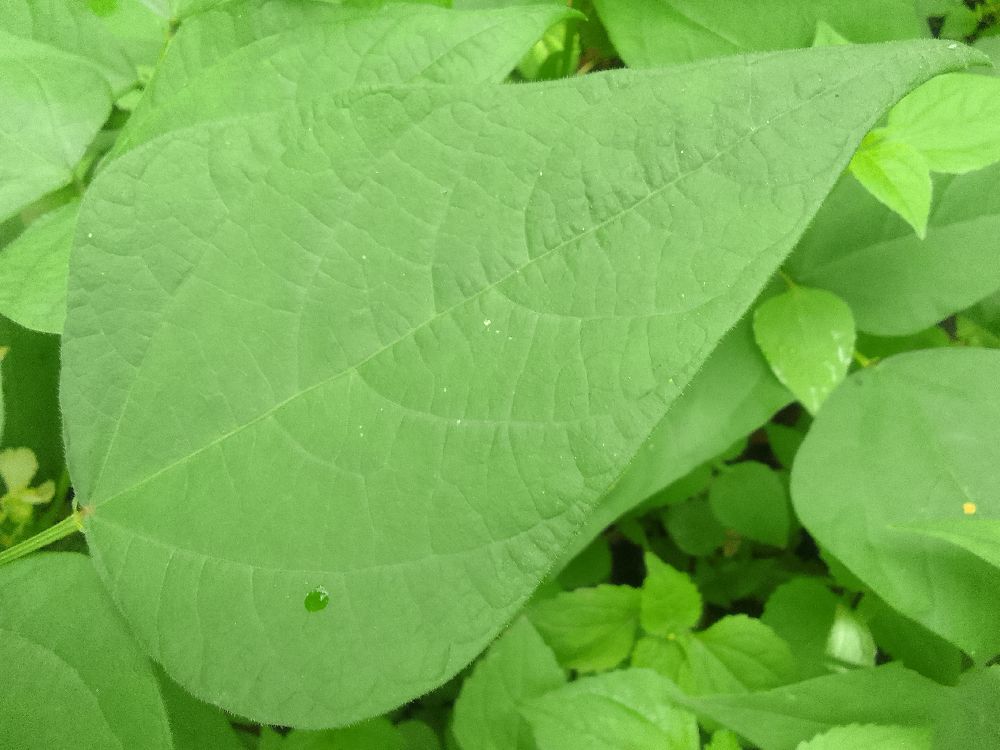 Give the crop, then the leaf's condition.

common bean, healthy
